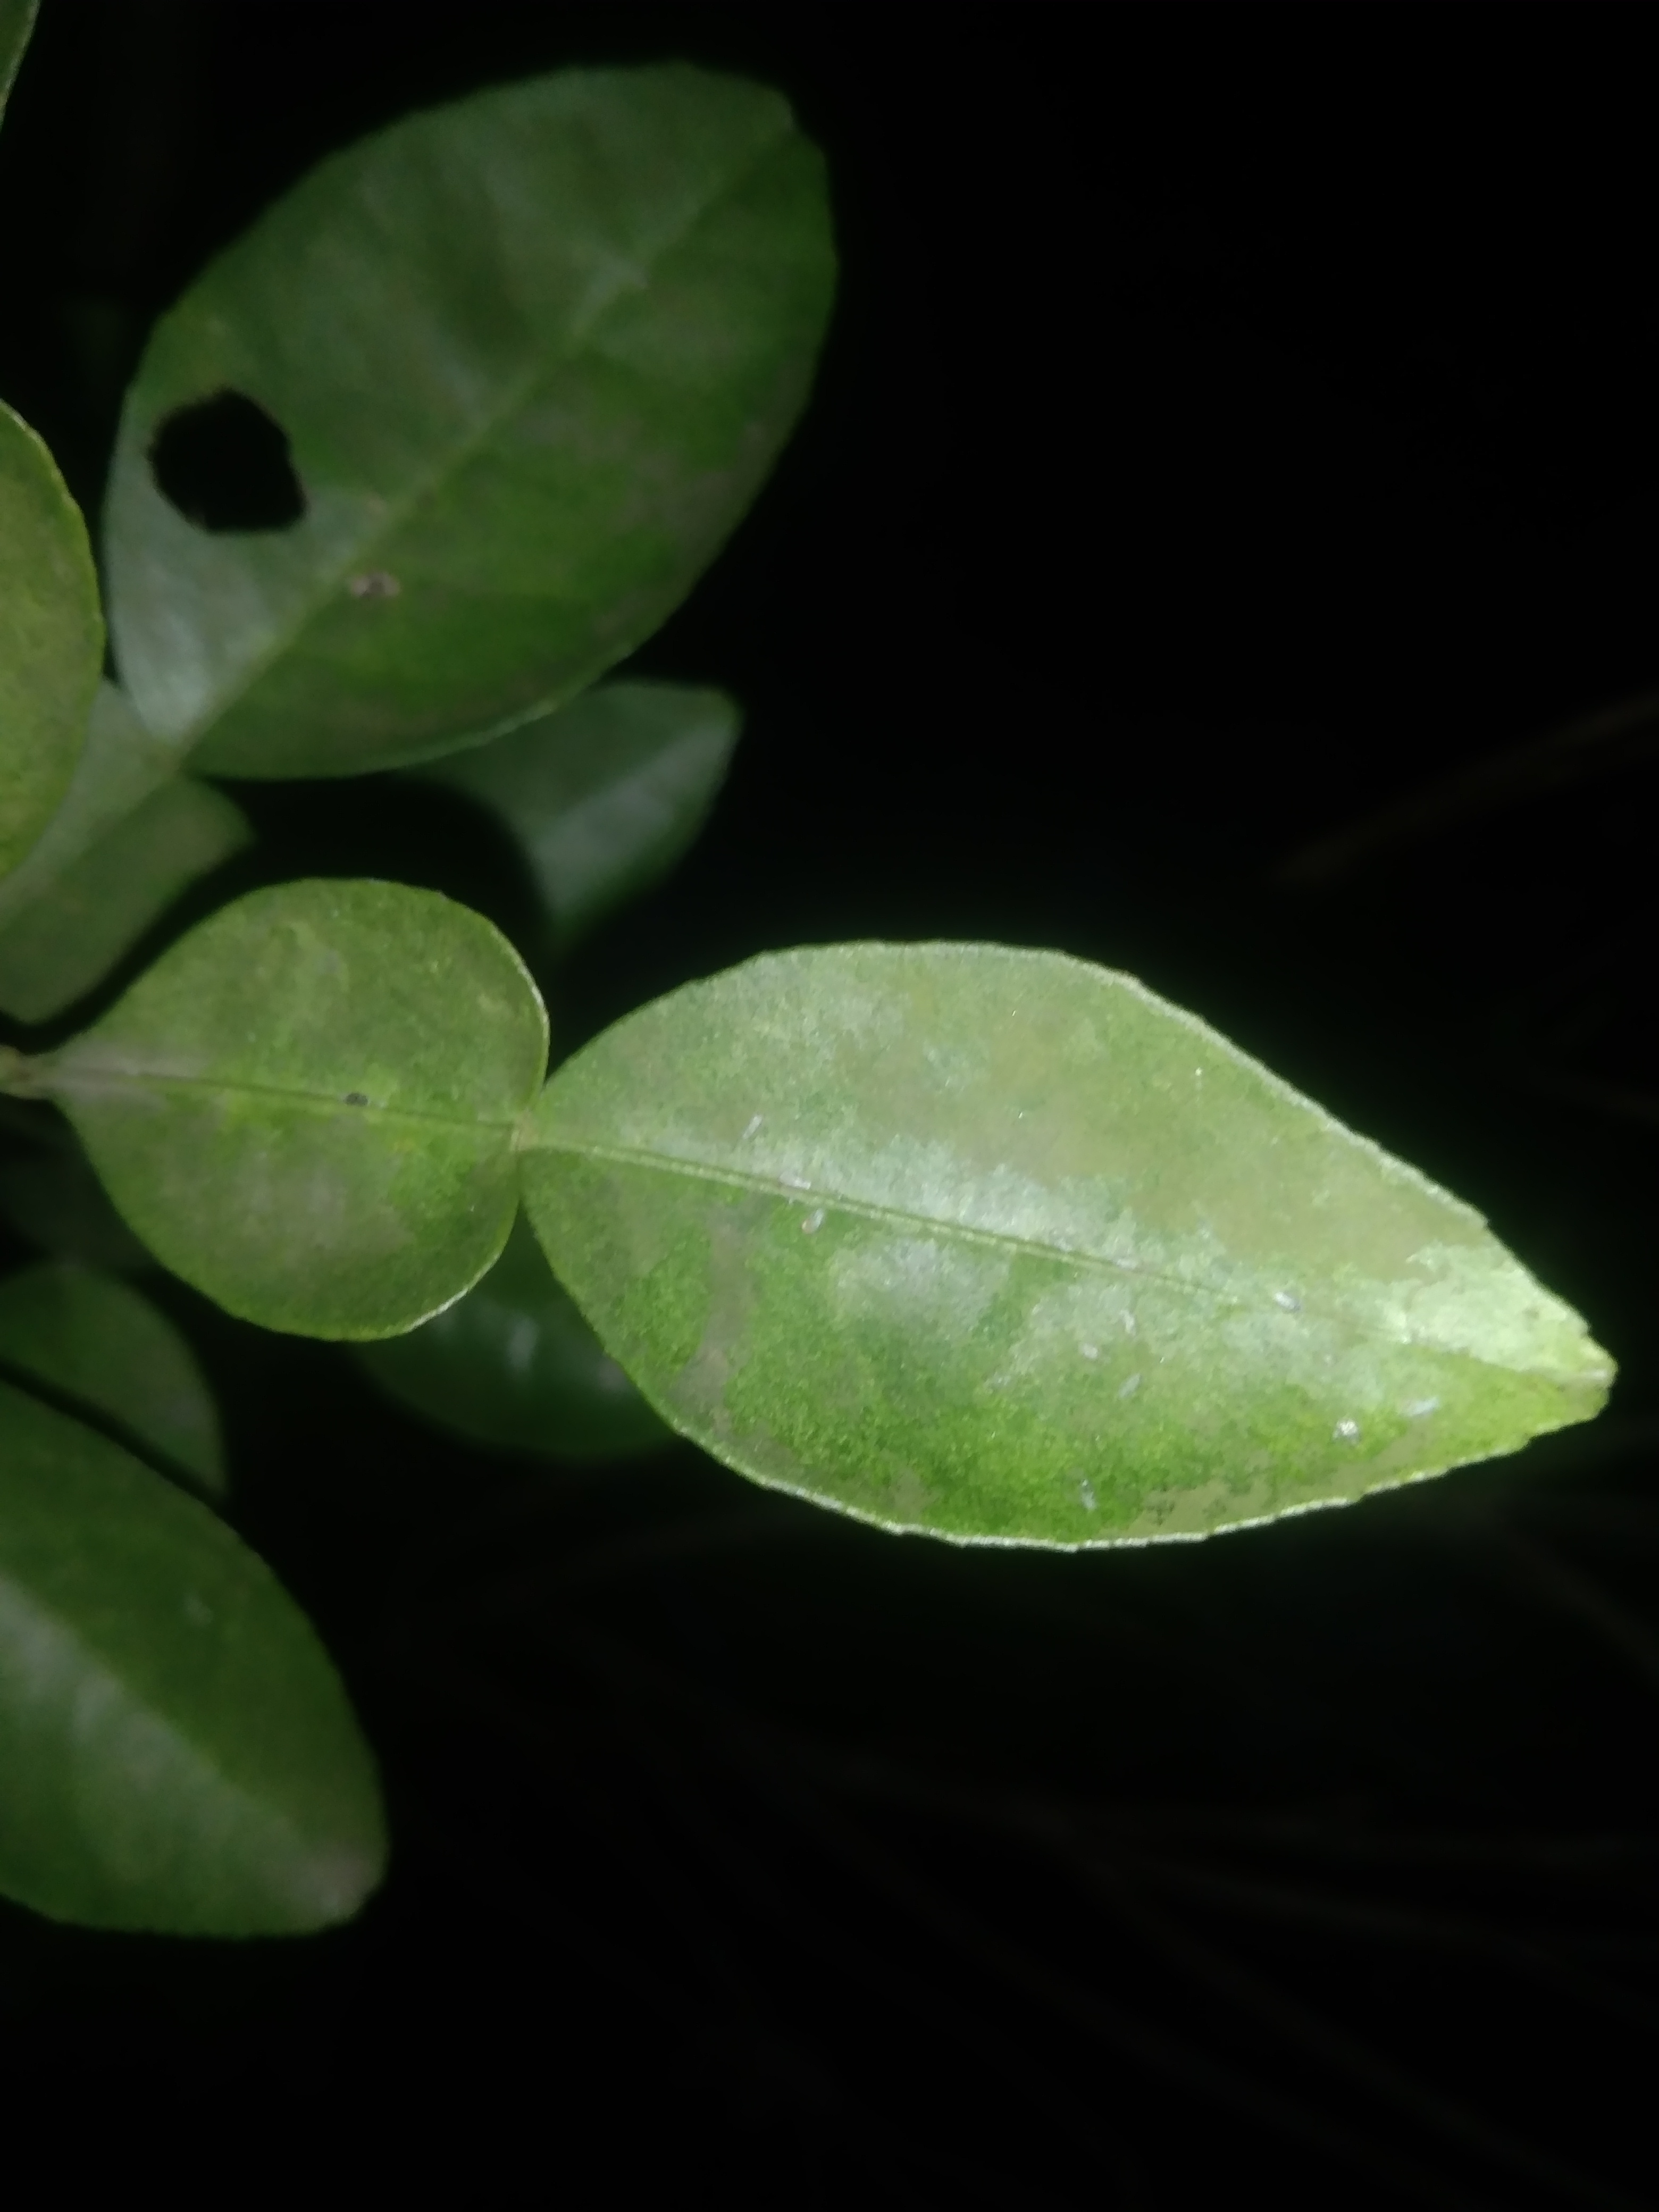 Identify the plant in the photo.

lemon
